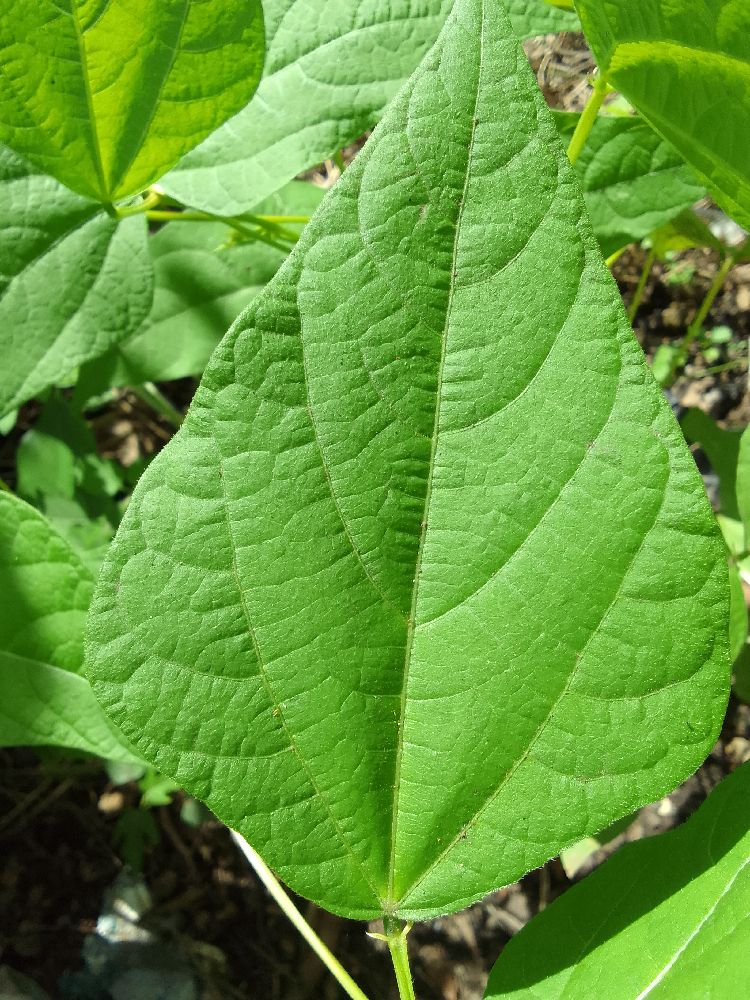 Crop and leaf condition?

common bean, healthy
